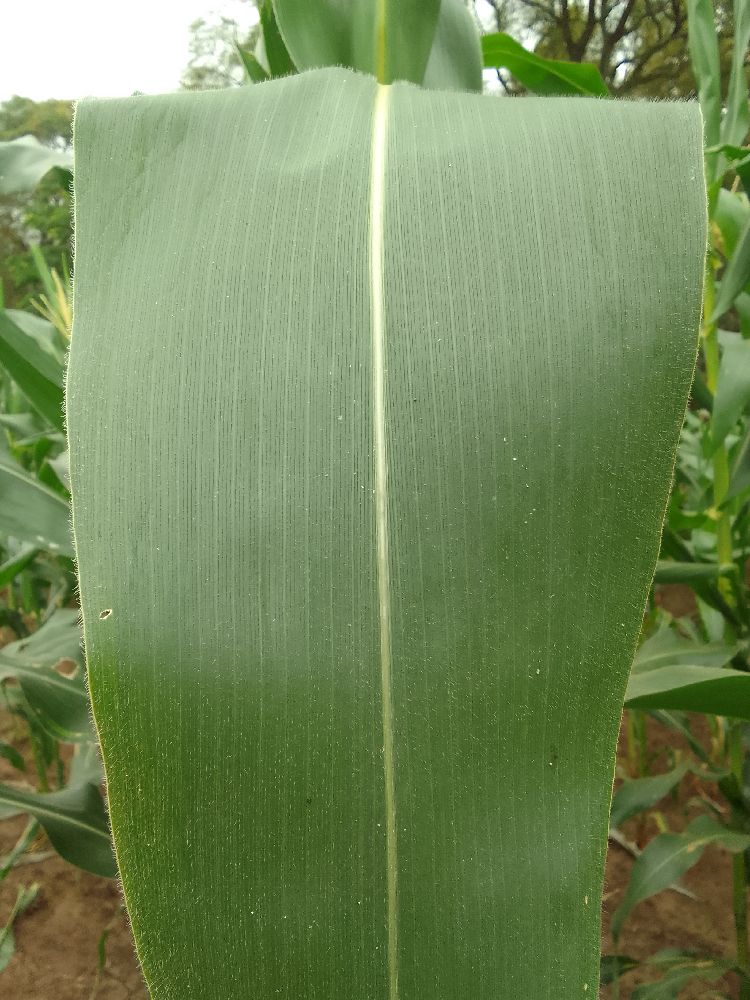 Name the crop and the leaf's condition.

maize, healthy
